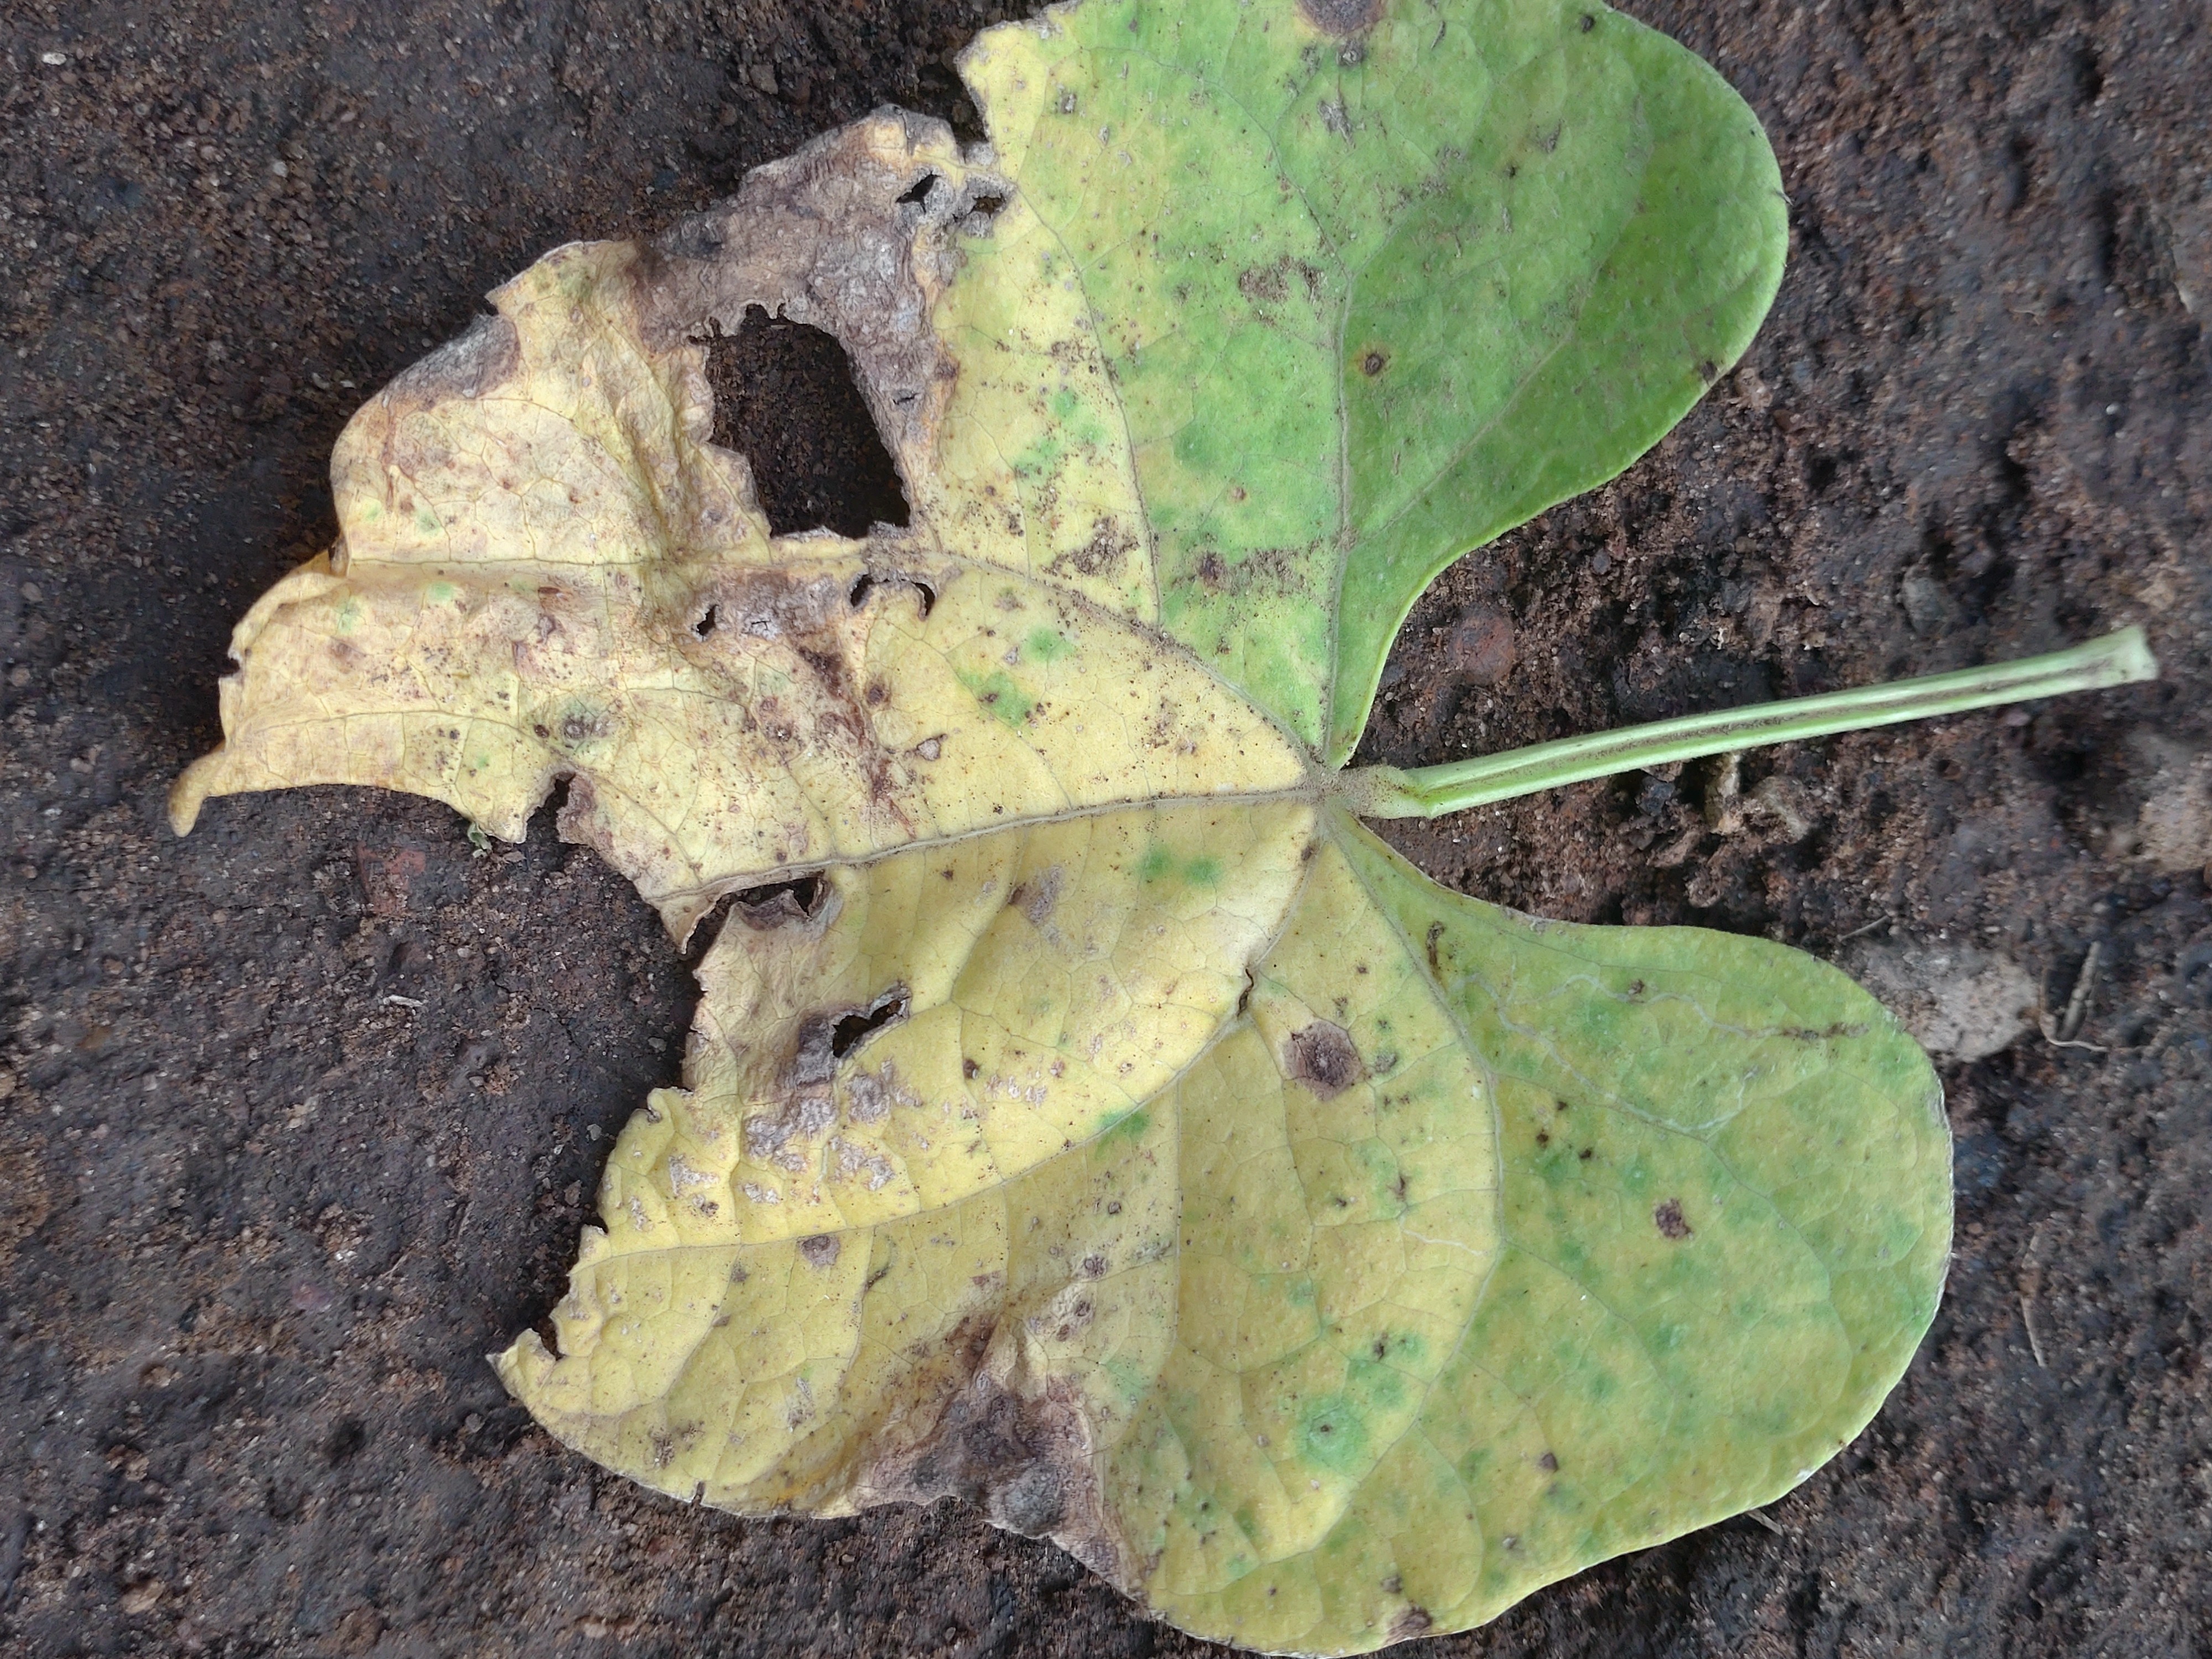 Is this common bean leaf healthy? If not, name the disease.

anthracnose
